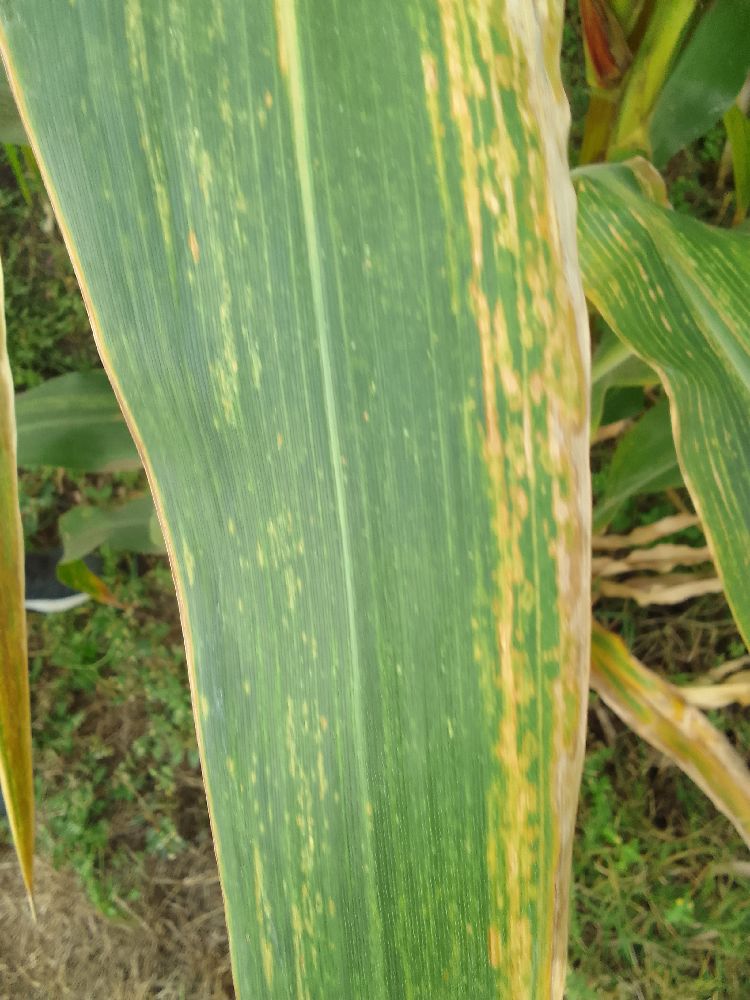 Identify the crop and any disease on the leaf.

maize, maize lethal necrosis
